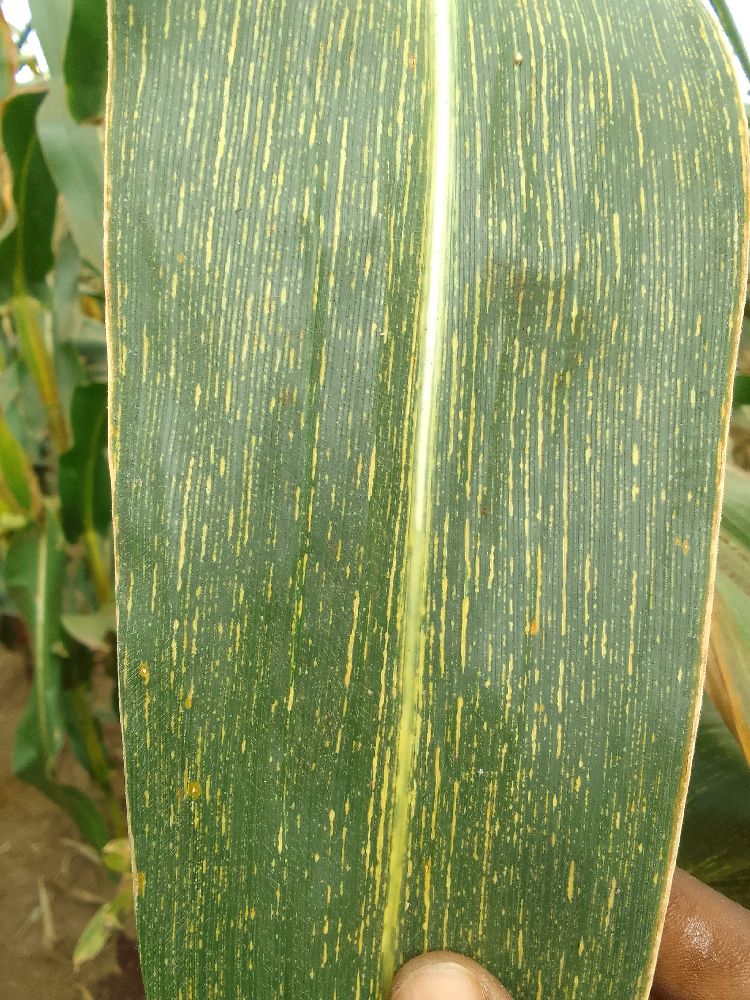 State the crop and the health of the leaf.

maize, maize streak virus
